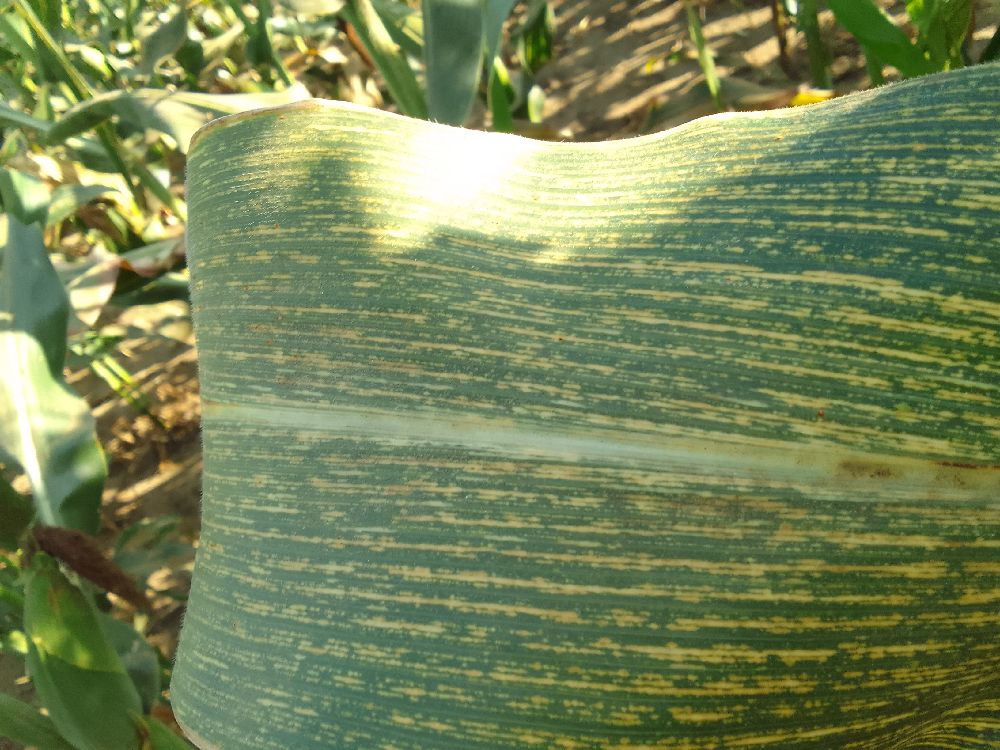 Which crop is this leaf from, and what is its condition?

maize, maize streak virus
